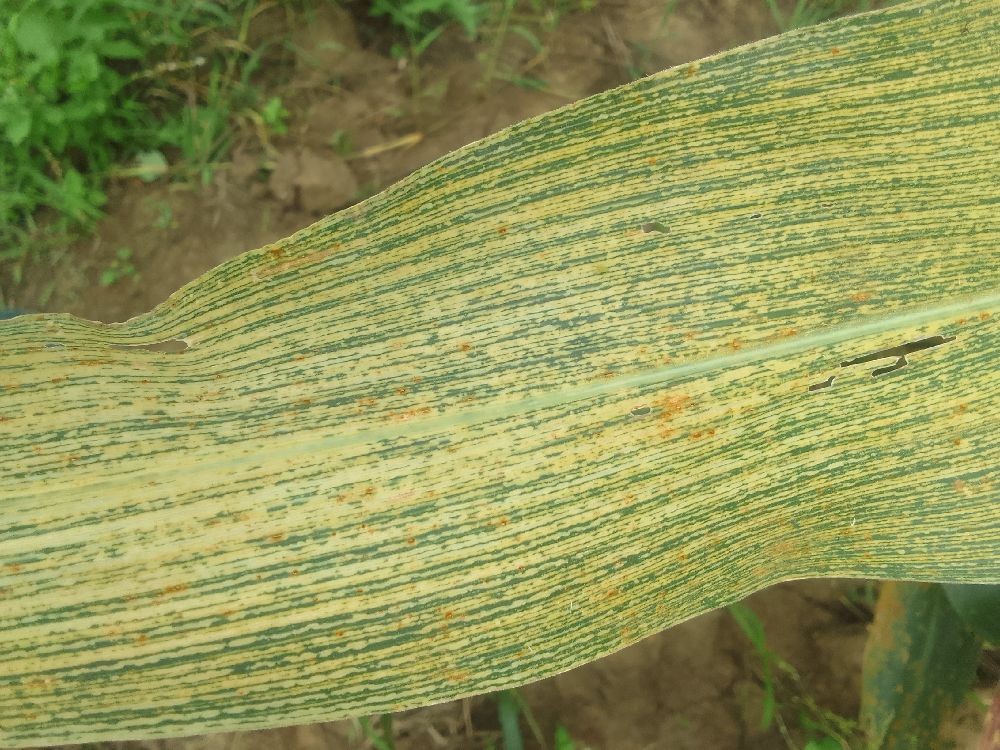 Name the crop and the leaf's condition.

maize, maize streak virus
